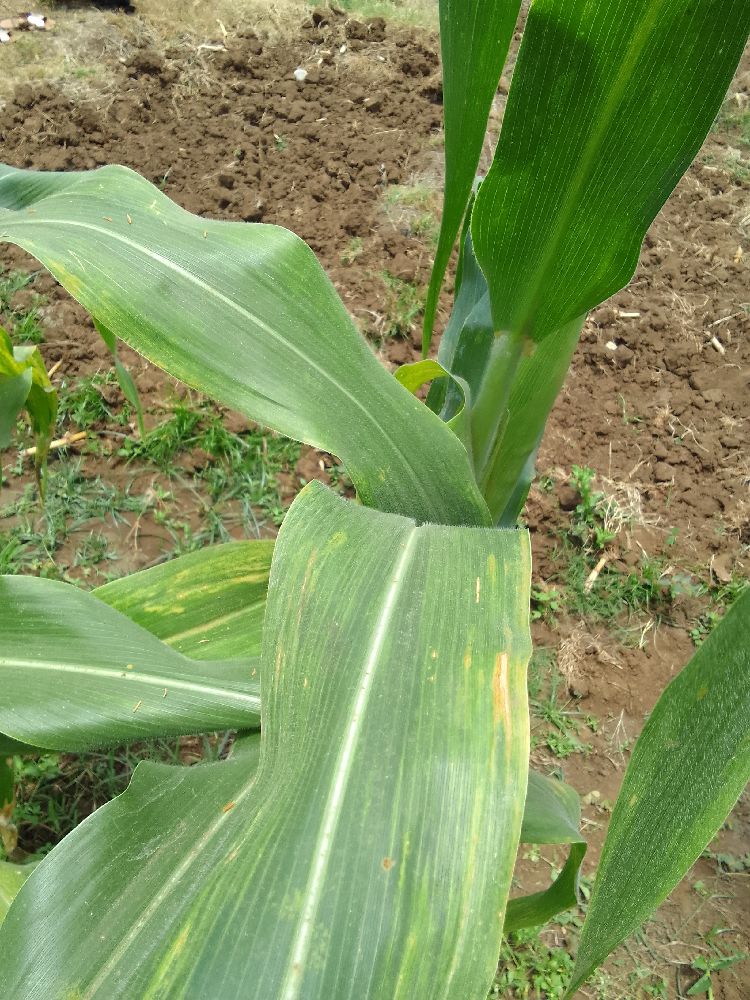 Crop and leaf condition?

maize, maize lethal necrosis
